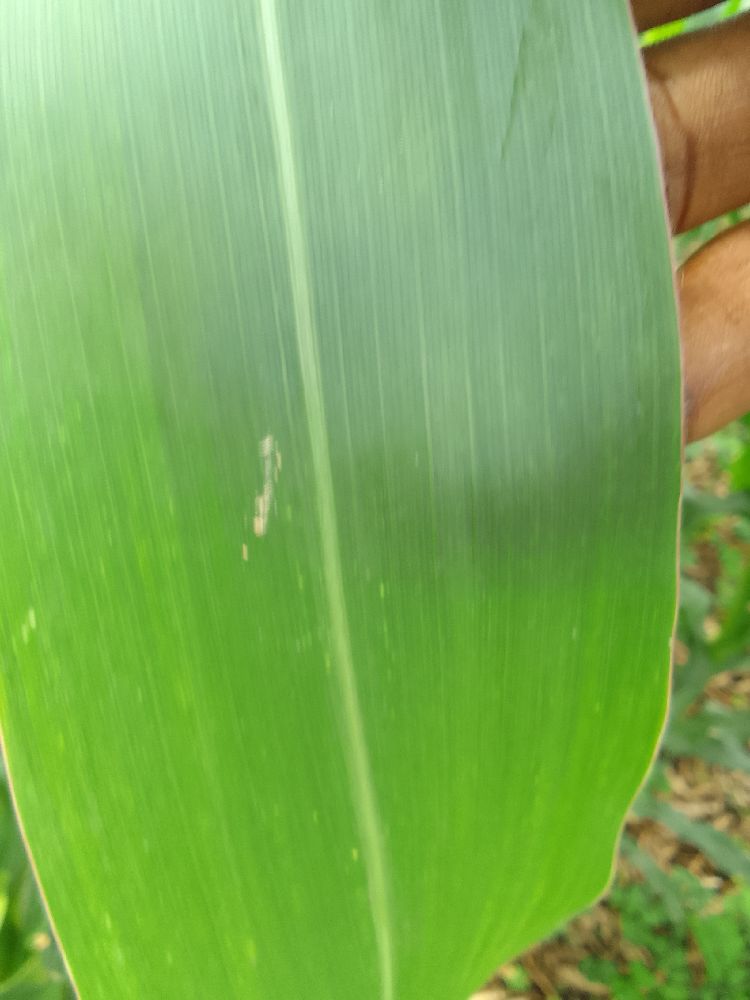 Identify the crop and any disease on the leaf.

maize, healthy
